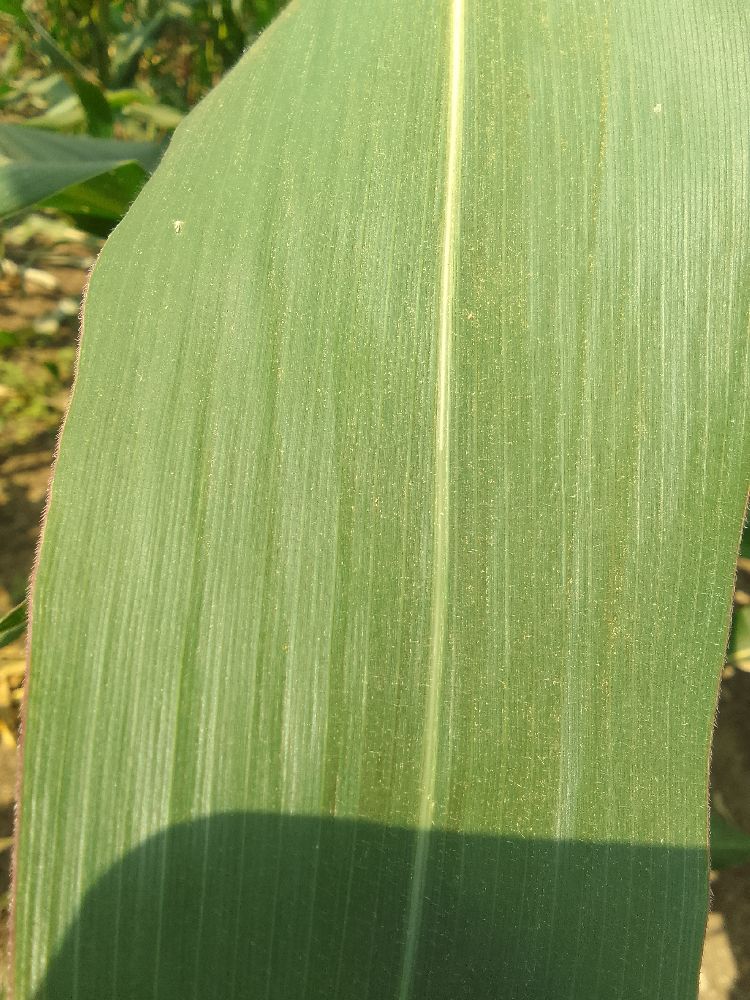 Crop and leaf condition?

maize, healthy
